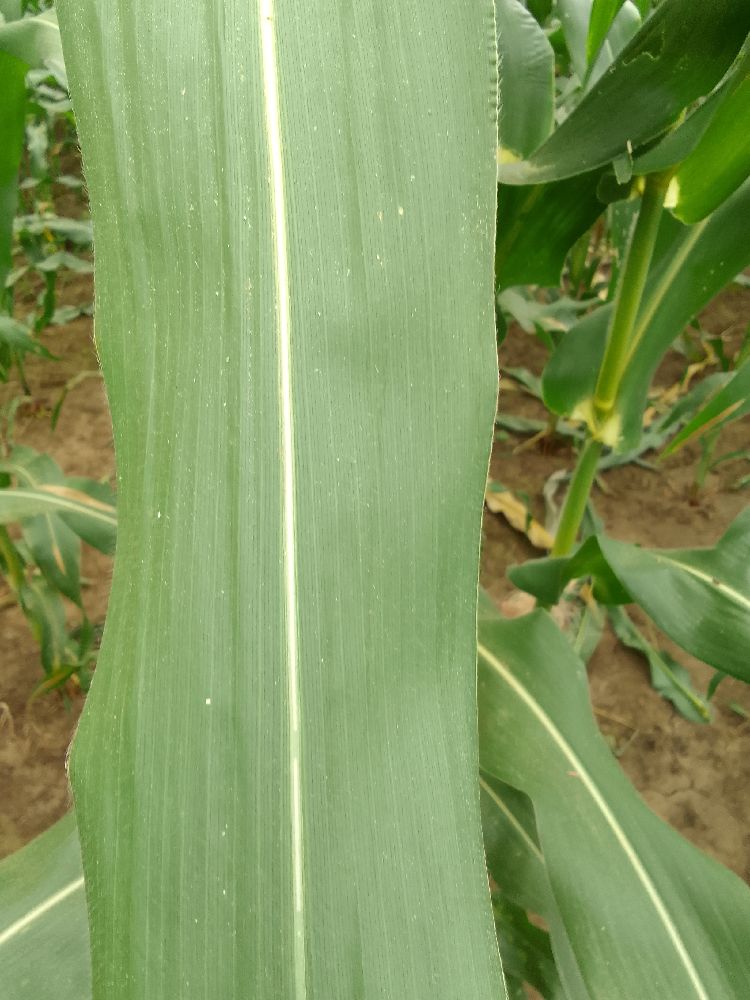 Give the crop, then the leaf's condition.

maize, healthy
